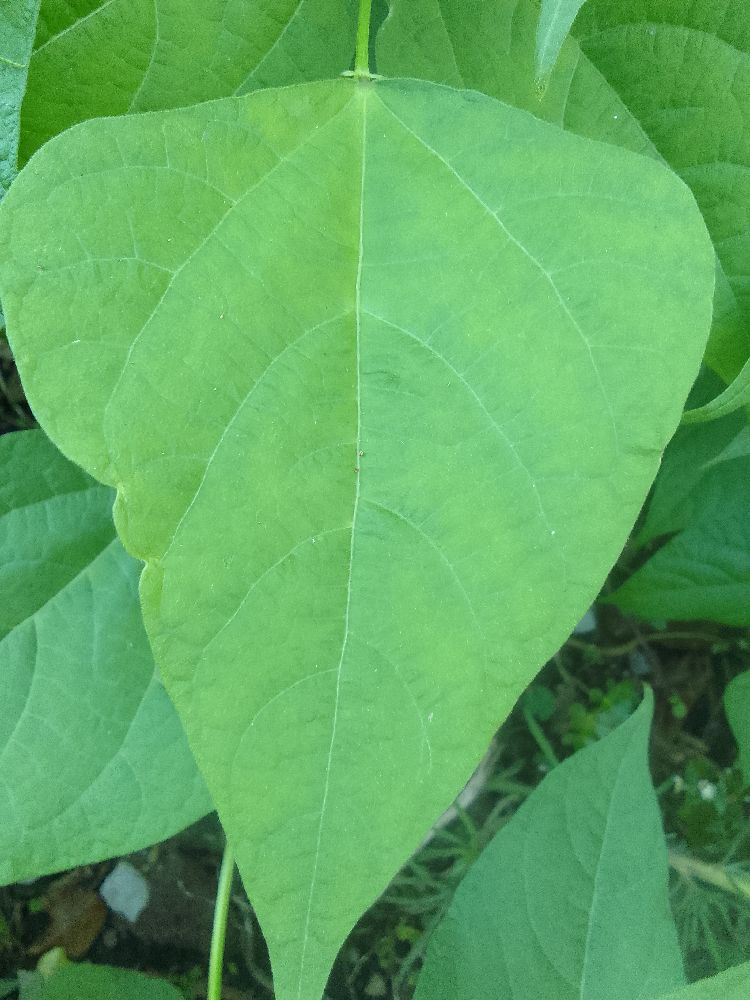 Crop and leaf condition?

common bean, healthy
